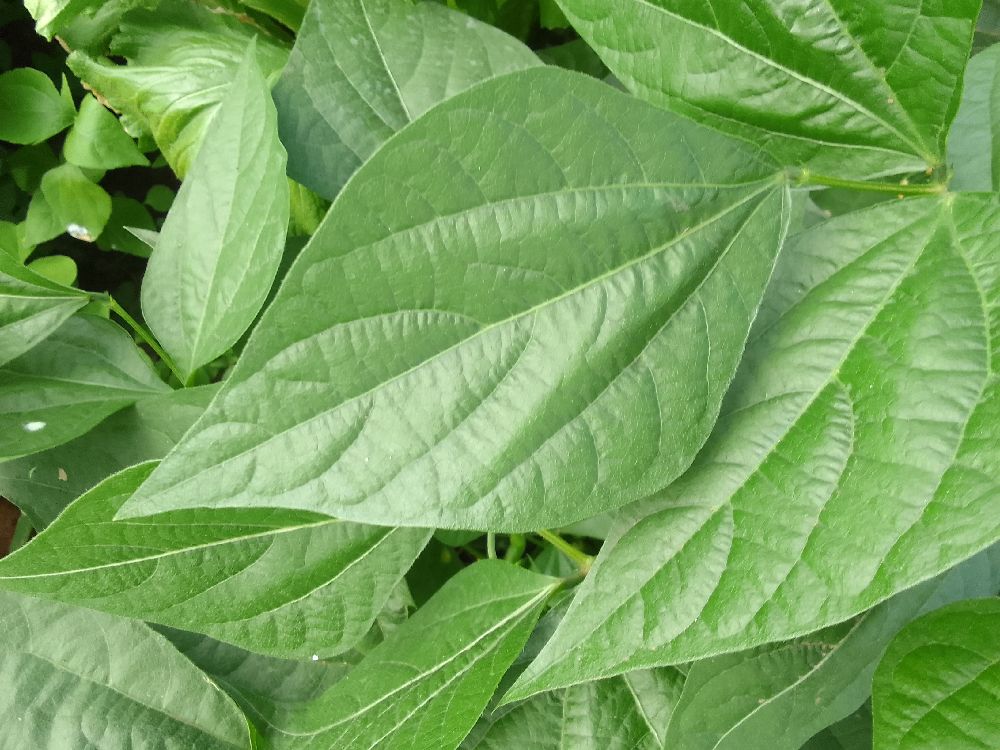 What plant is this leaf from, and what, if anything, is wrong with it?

common bean, healthy
